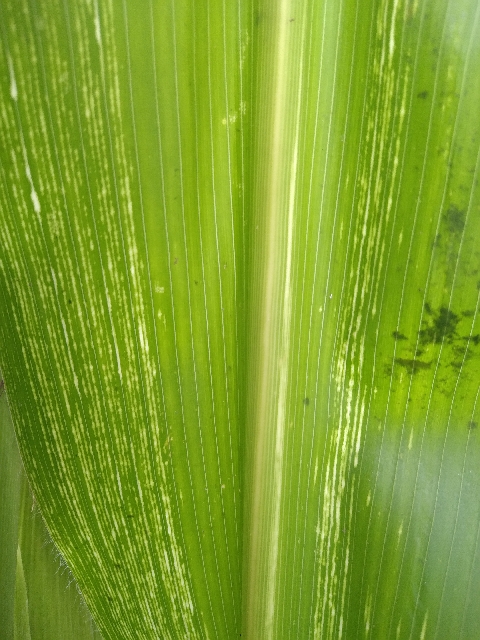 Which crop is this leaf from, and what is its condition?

maize, maize streak virus
